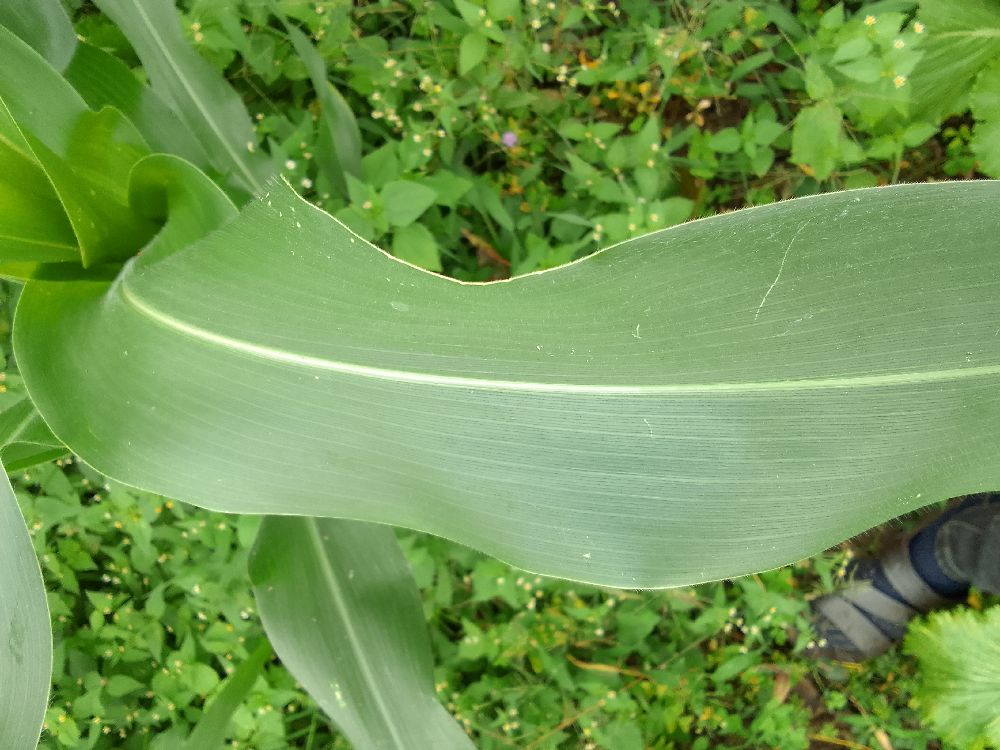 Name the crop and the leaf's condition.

maize, healthy
